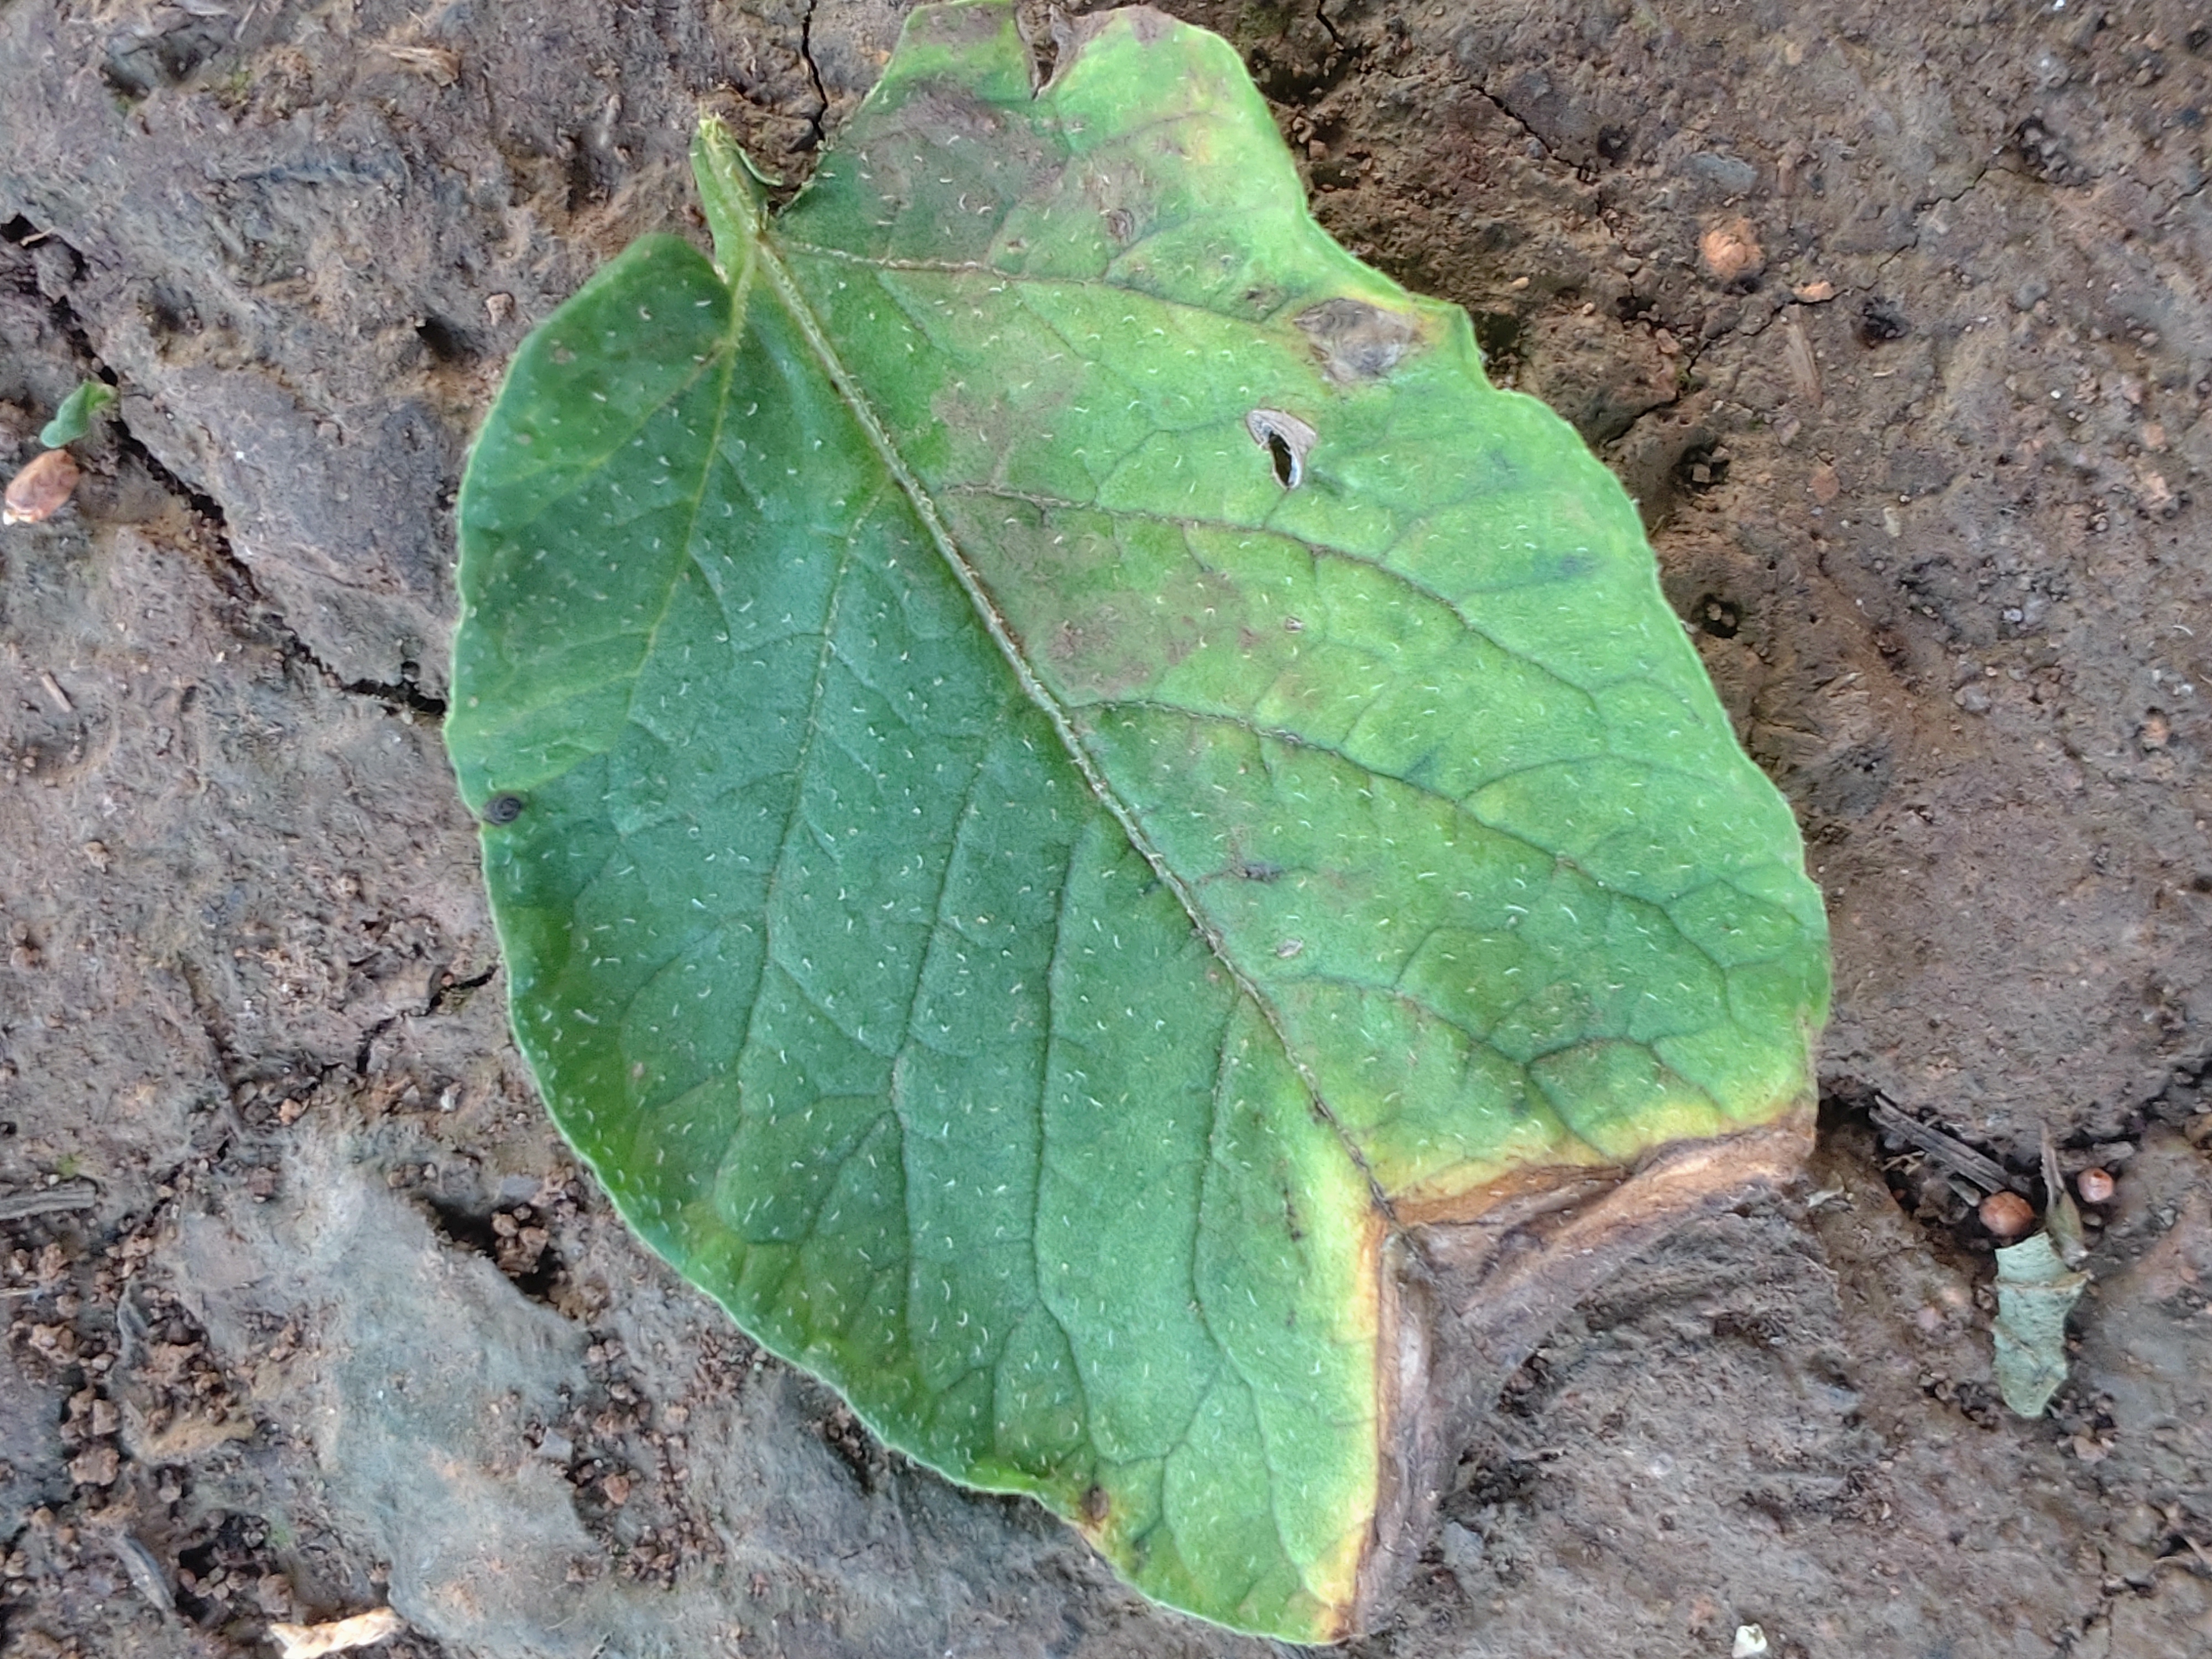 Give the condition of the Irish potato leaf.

early blight
